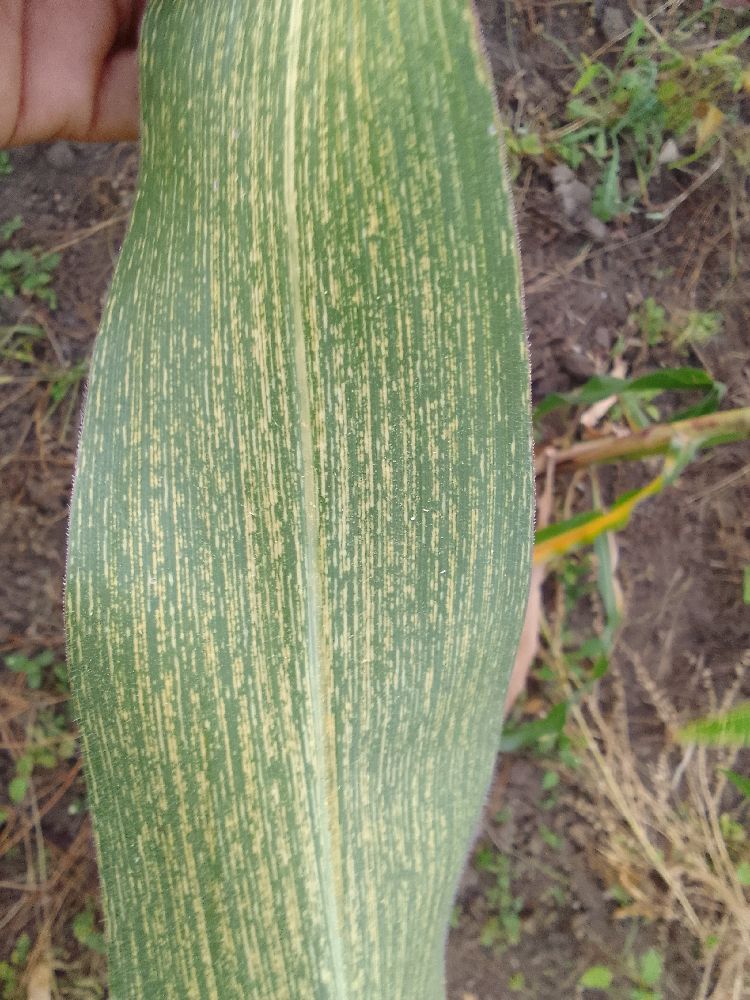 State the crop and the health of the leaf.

maize, maize streak virus
